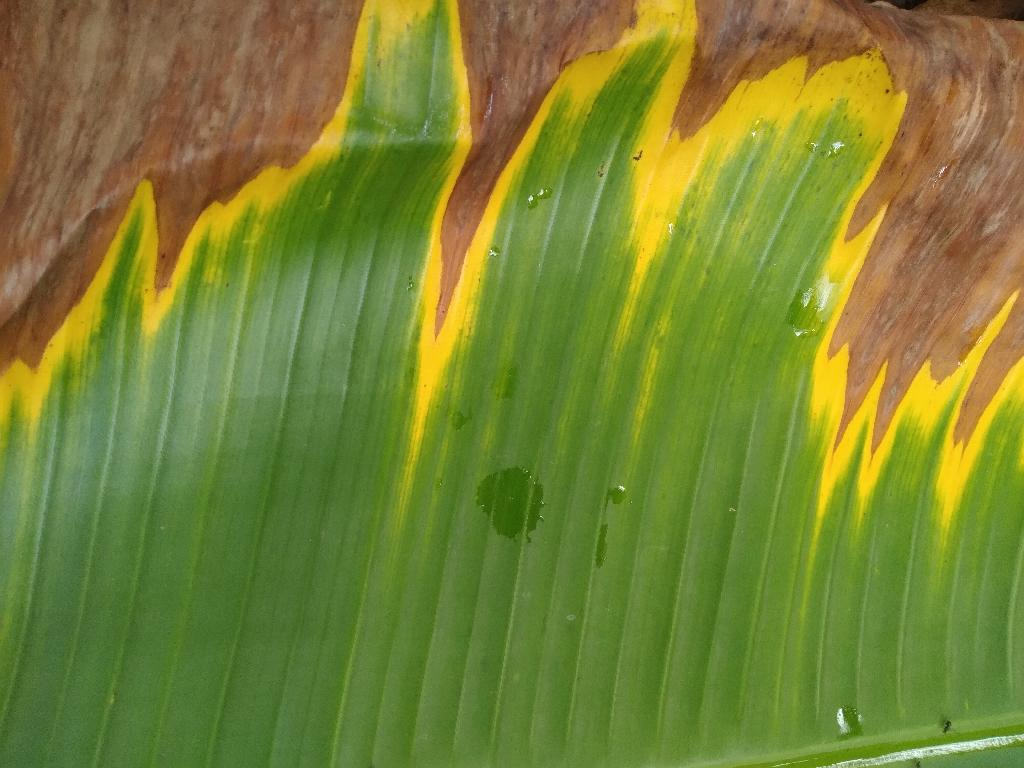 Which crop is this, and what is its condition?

banana, fusarium wilt race 1
